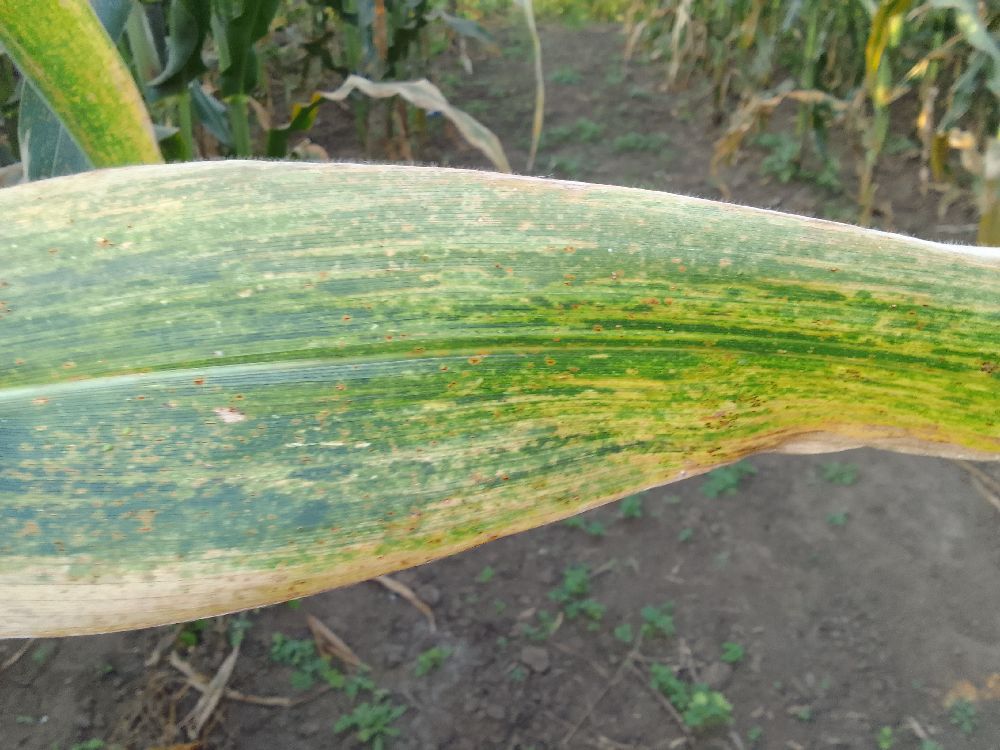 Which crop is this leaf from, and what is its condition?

maize, maize streak virus
